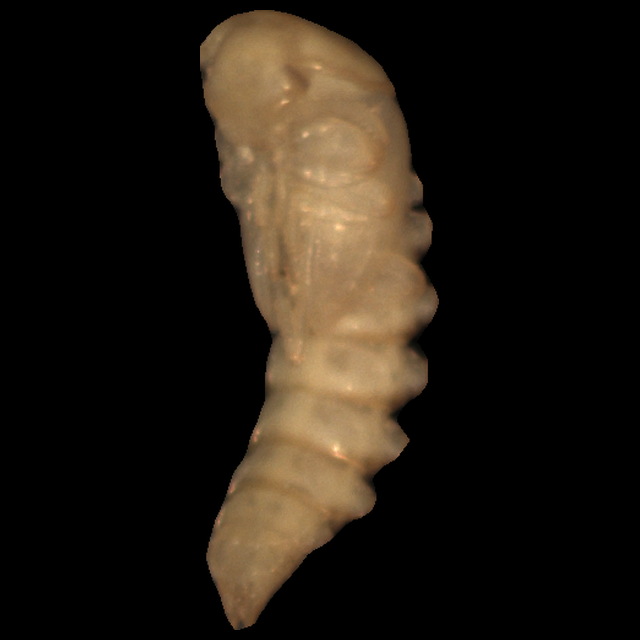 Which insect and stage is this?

mealworm pupa
